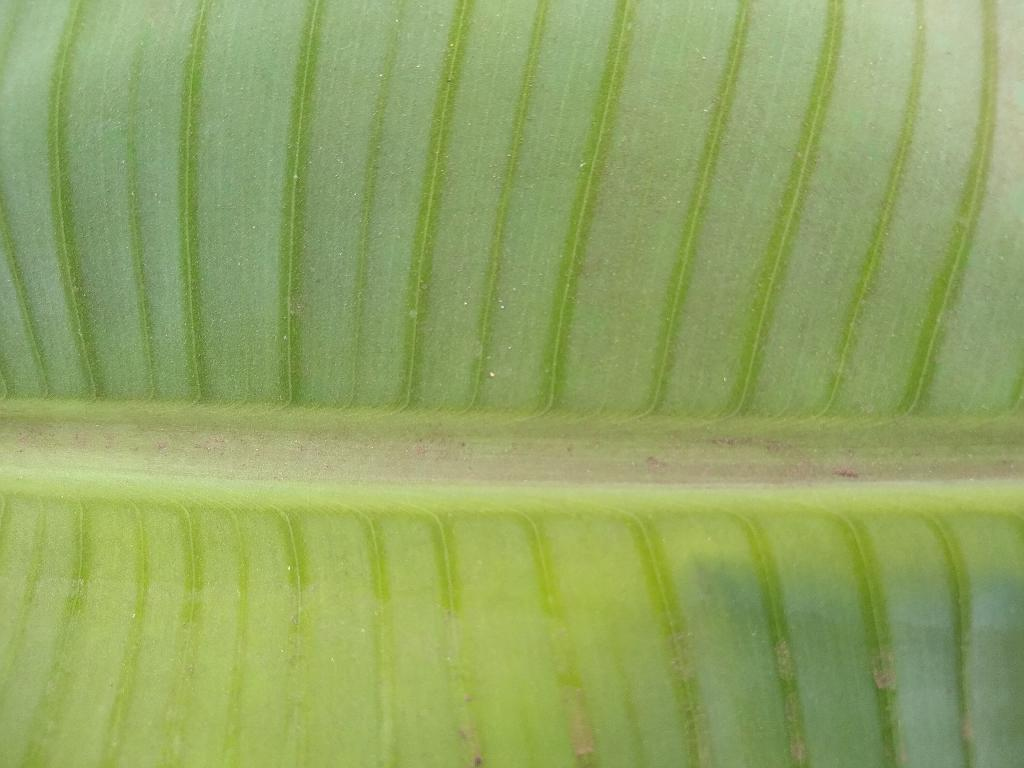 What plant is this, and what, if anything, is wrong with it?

banana, healthy
